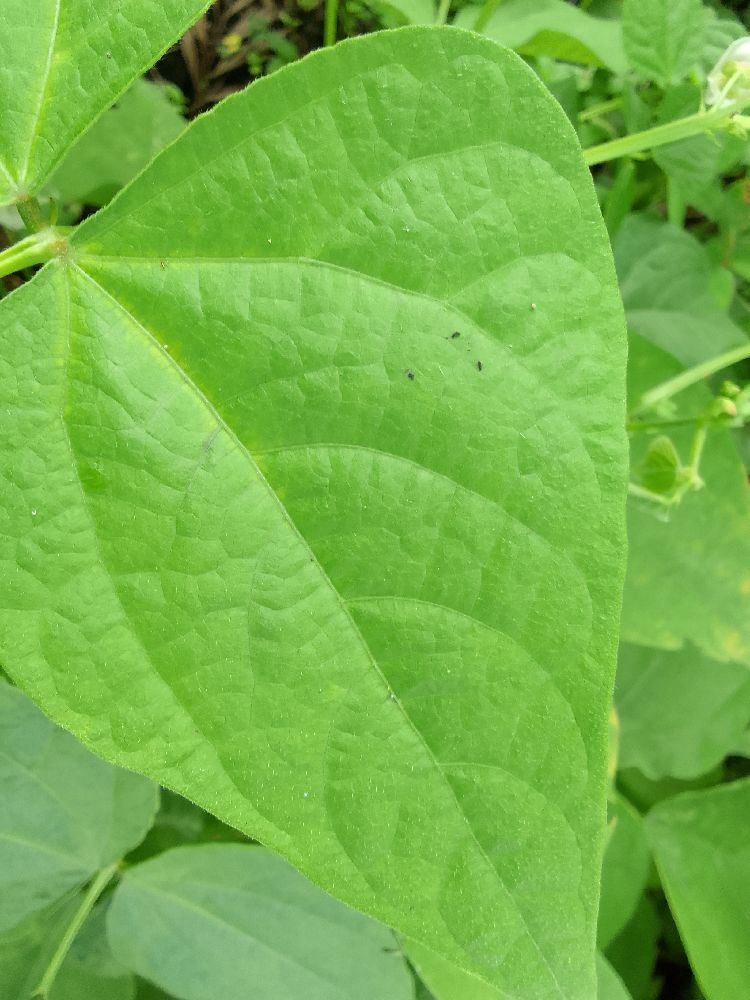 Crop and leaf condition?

common bean, healthy
